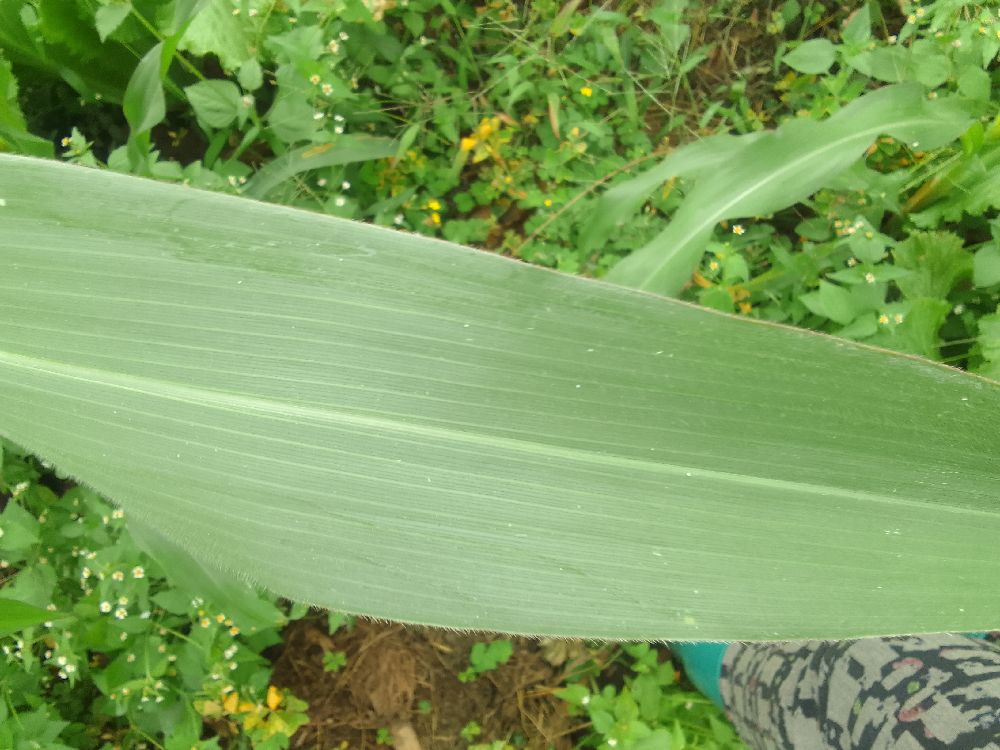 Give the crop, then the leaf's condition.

maize, healthy
